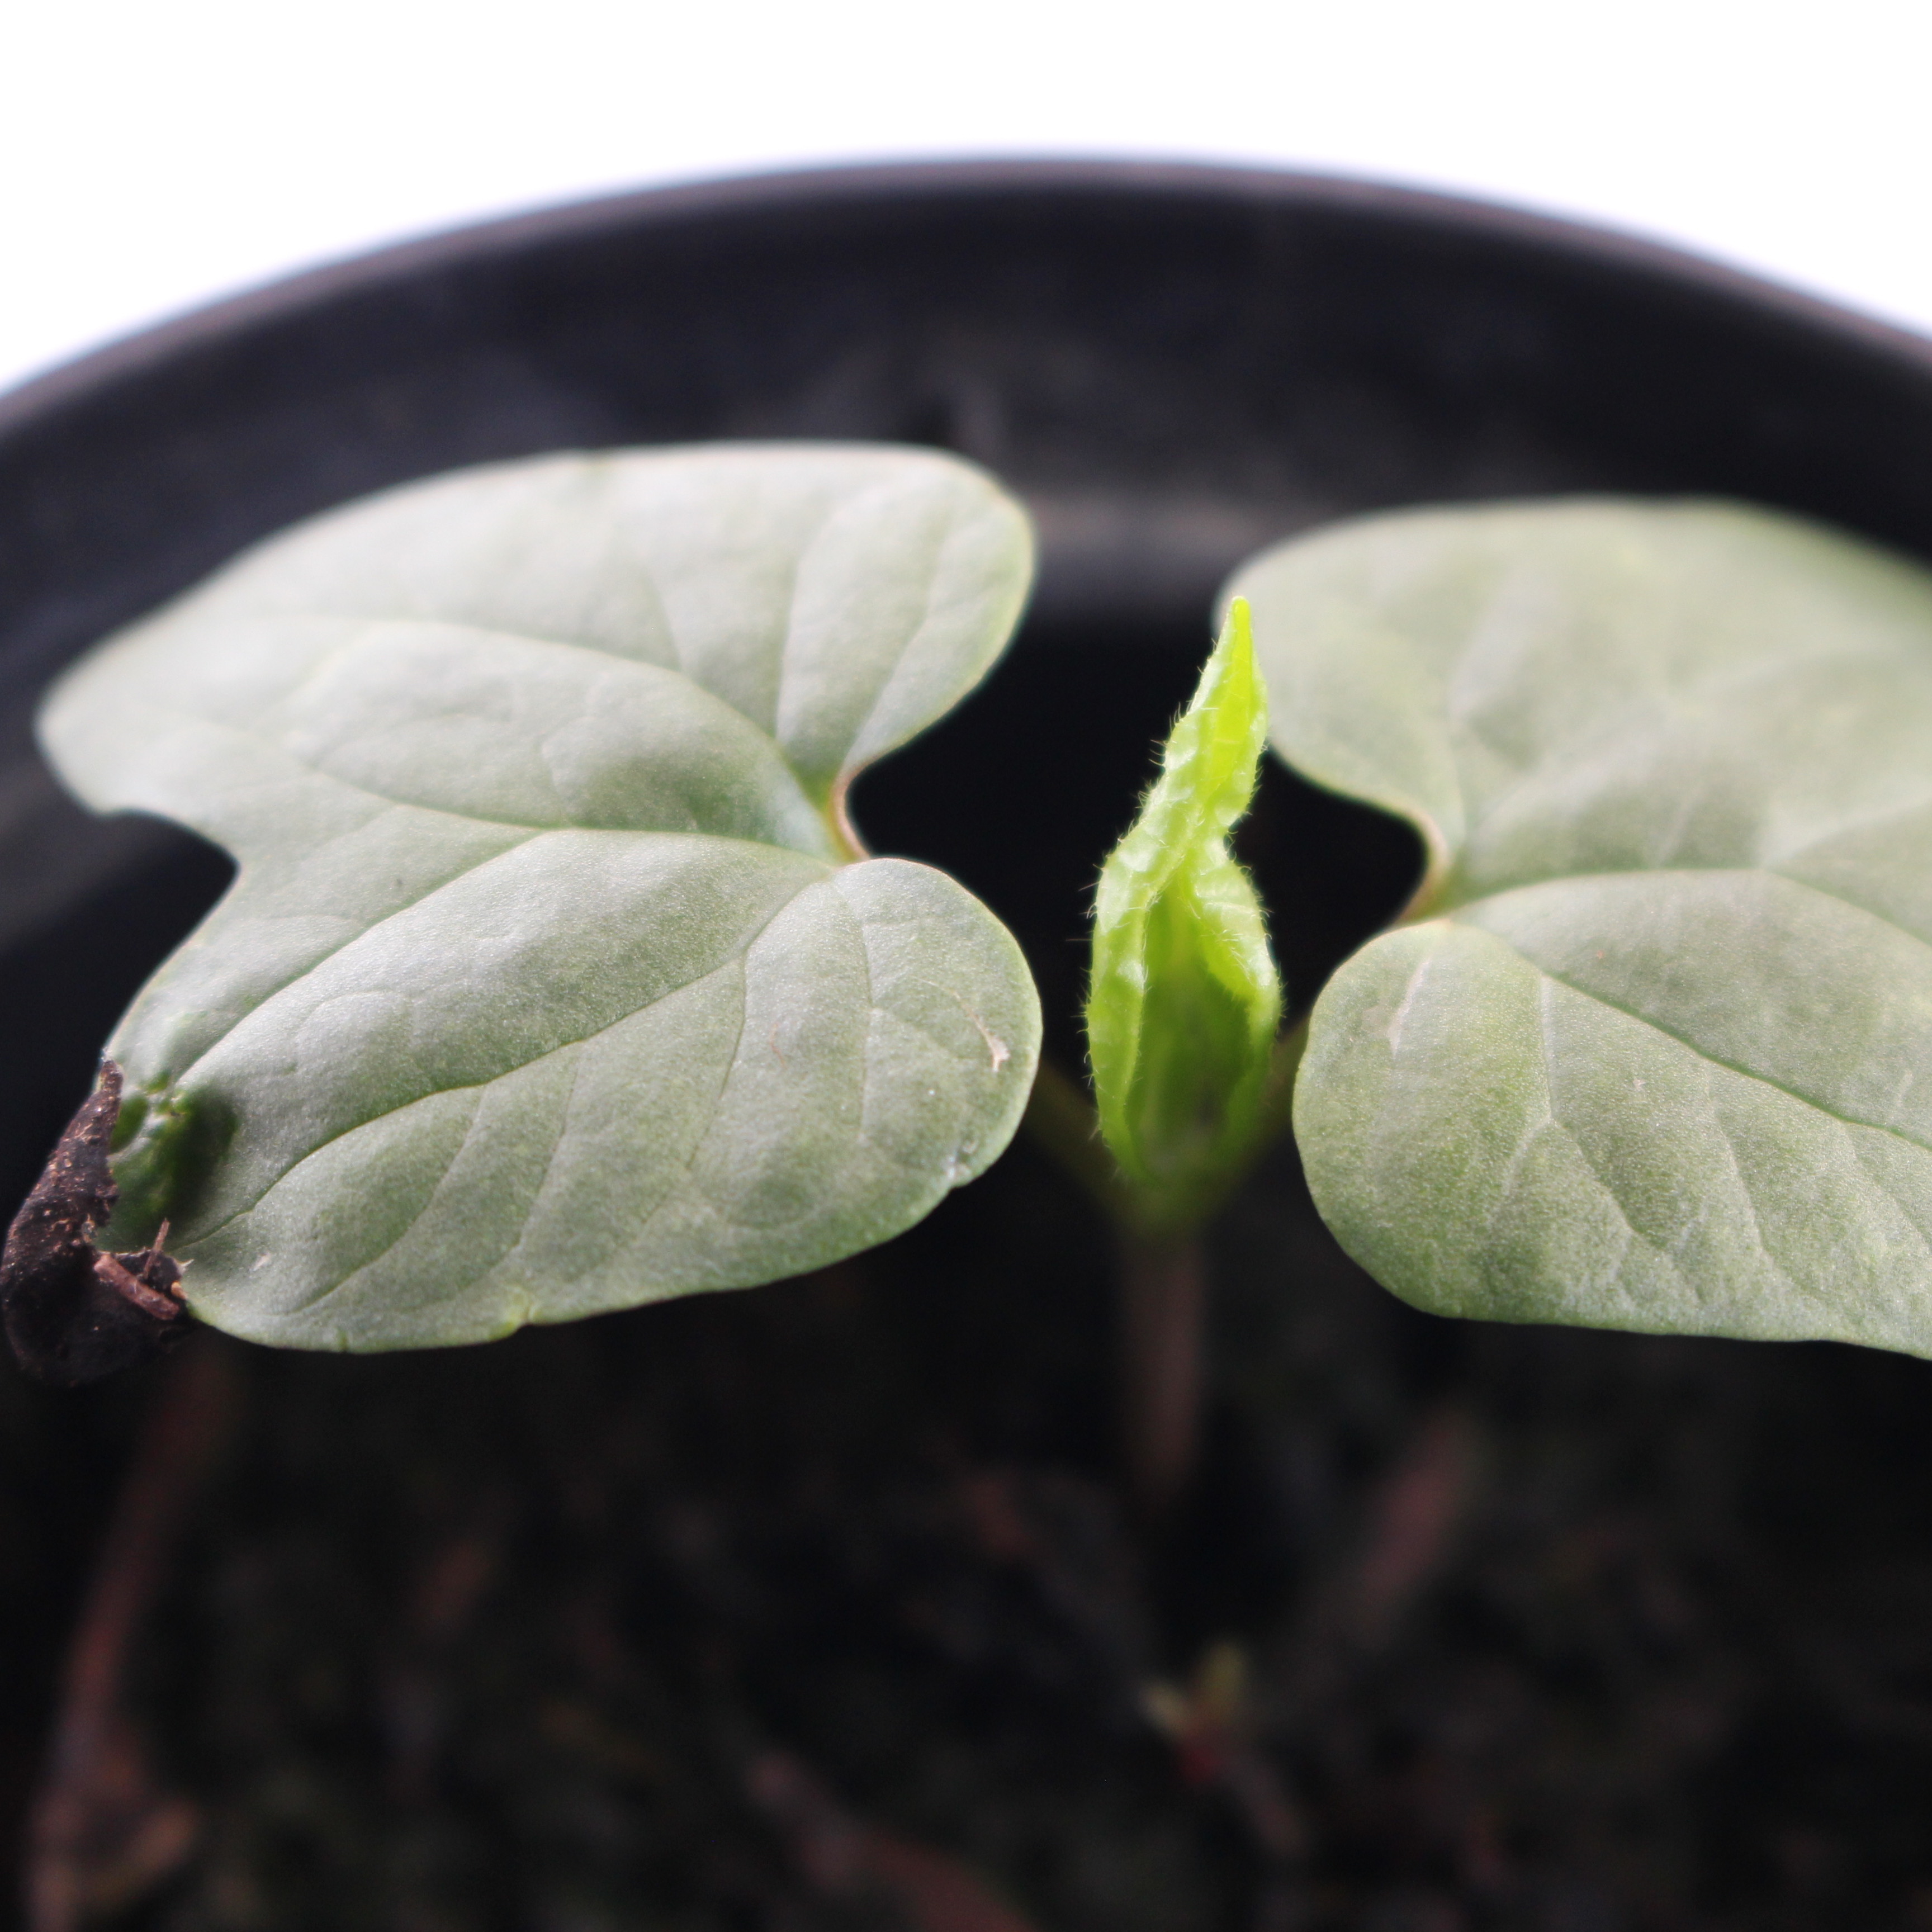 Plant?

Convolvulus arvensis
